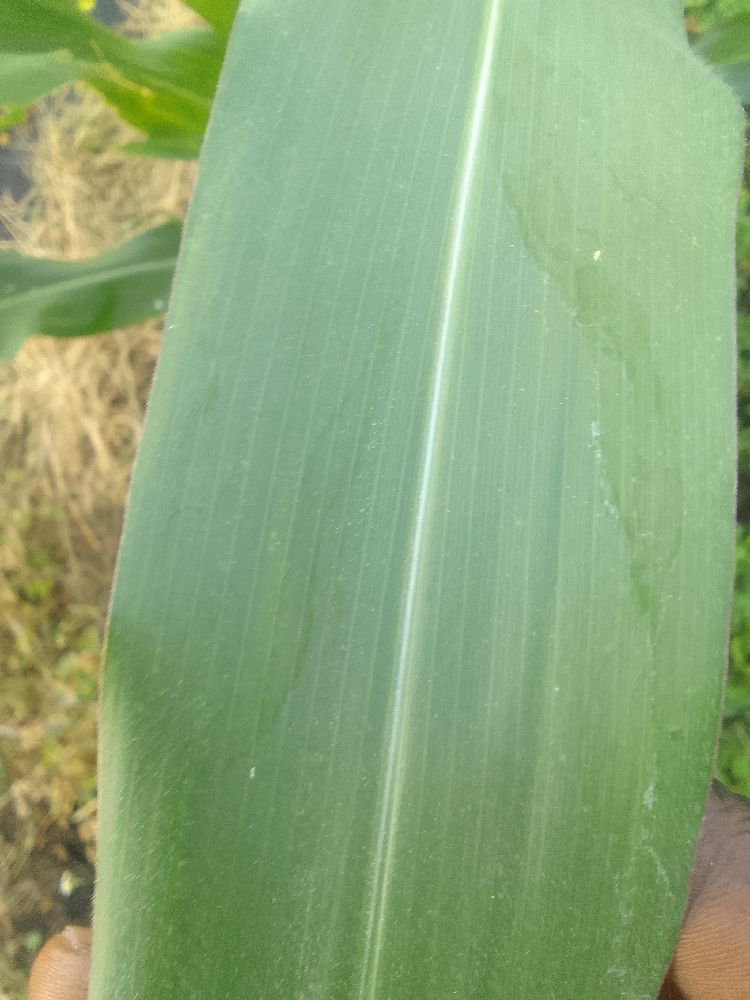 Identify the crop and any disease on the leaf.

maize, healthy
